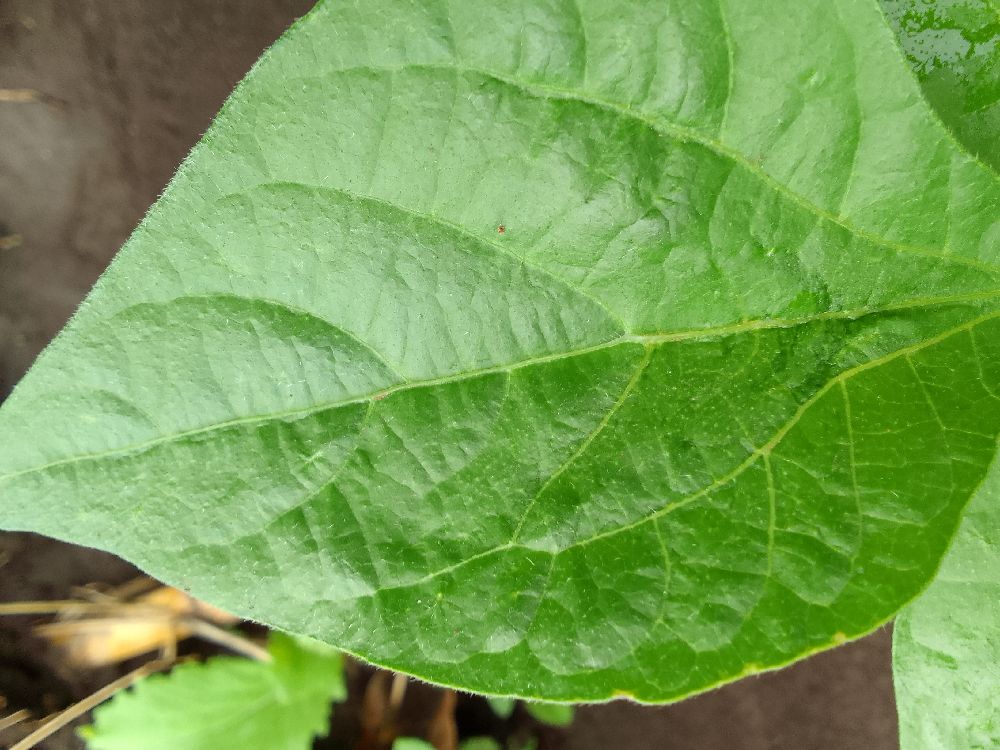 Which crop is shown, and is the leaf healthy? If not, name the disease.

common bean, healthy
